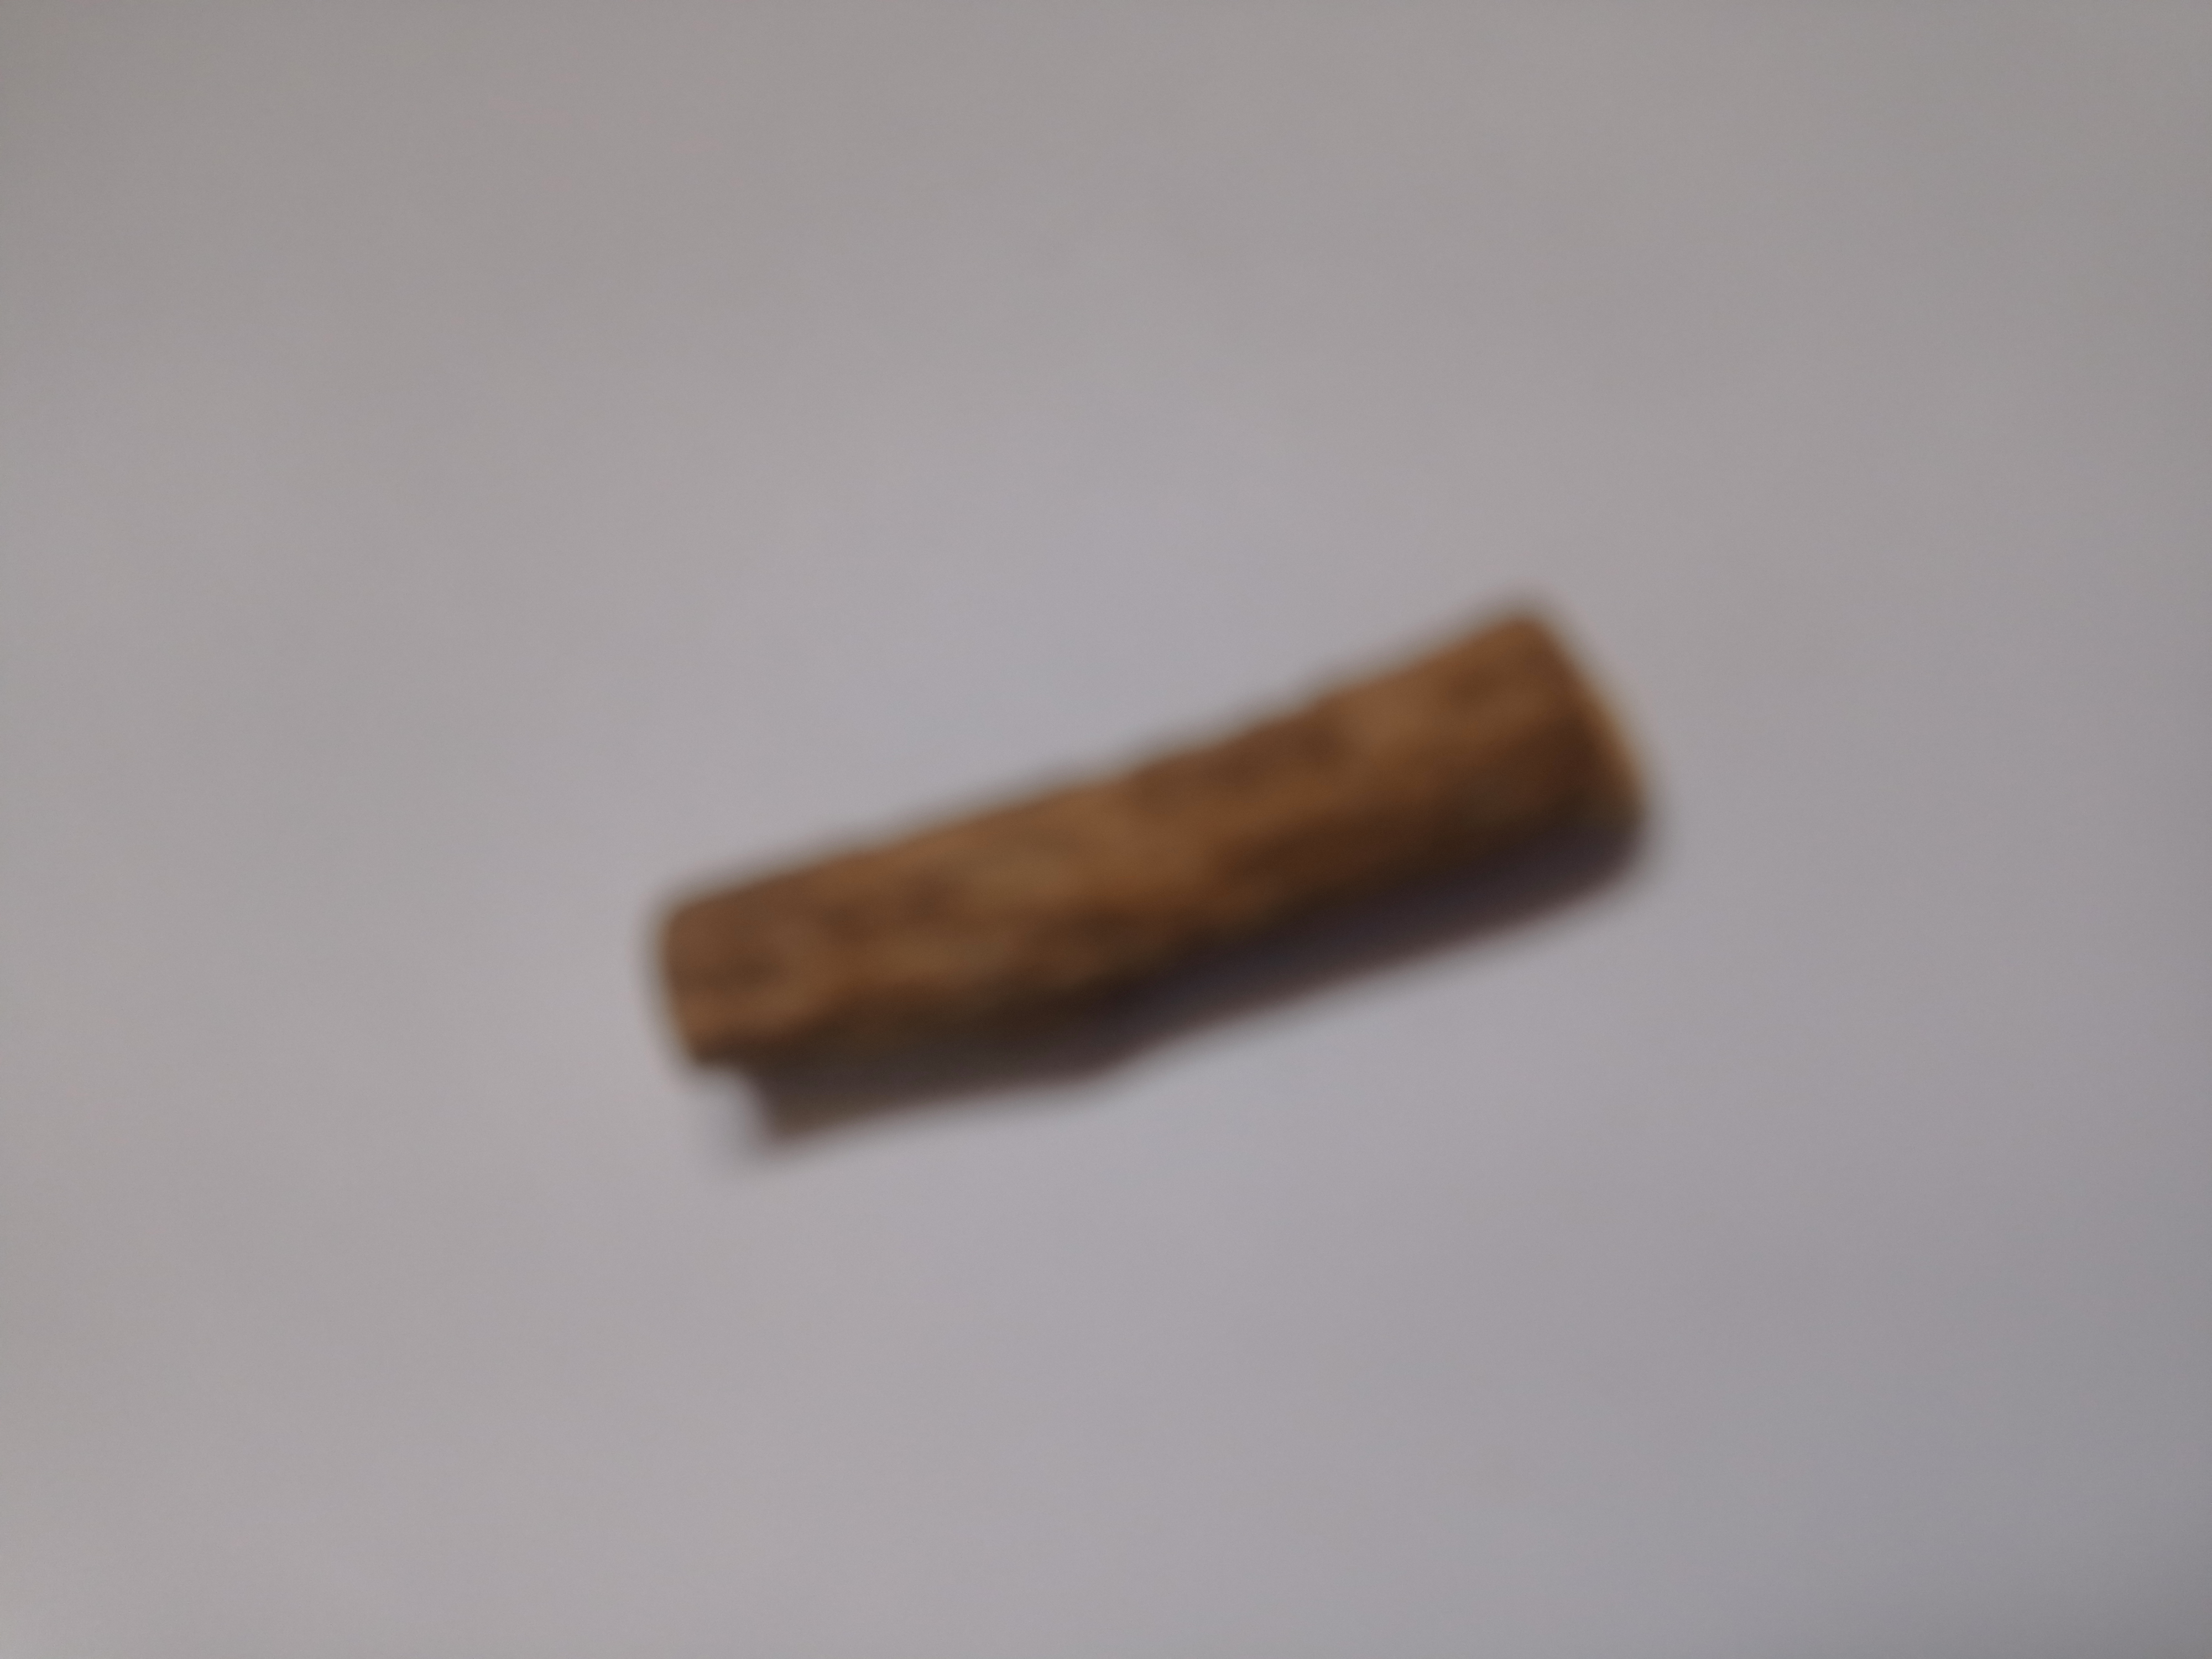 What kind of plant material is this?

jesthamadh
